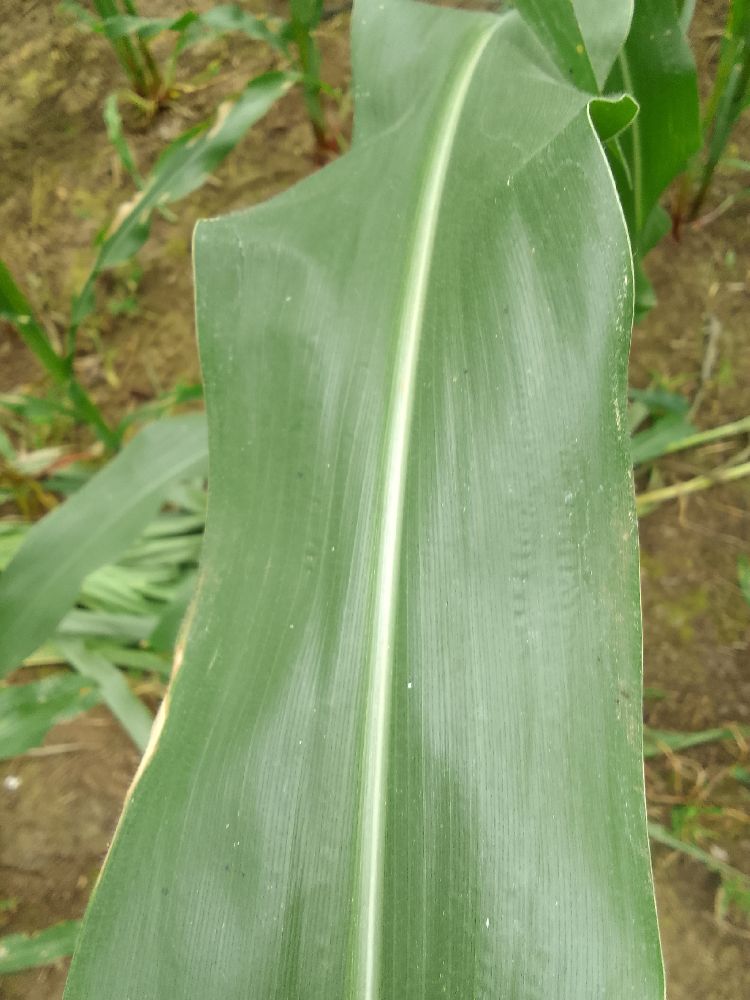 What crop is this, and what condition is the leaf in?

maize, healthy
